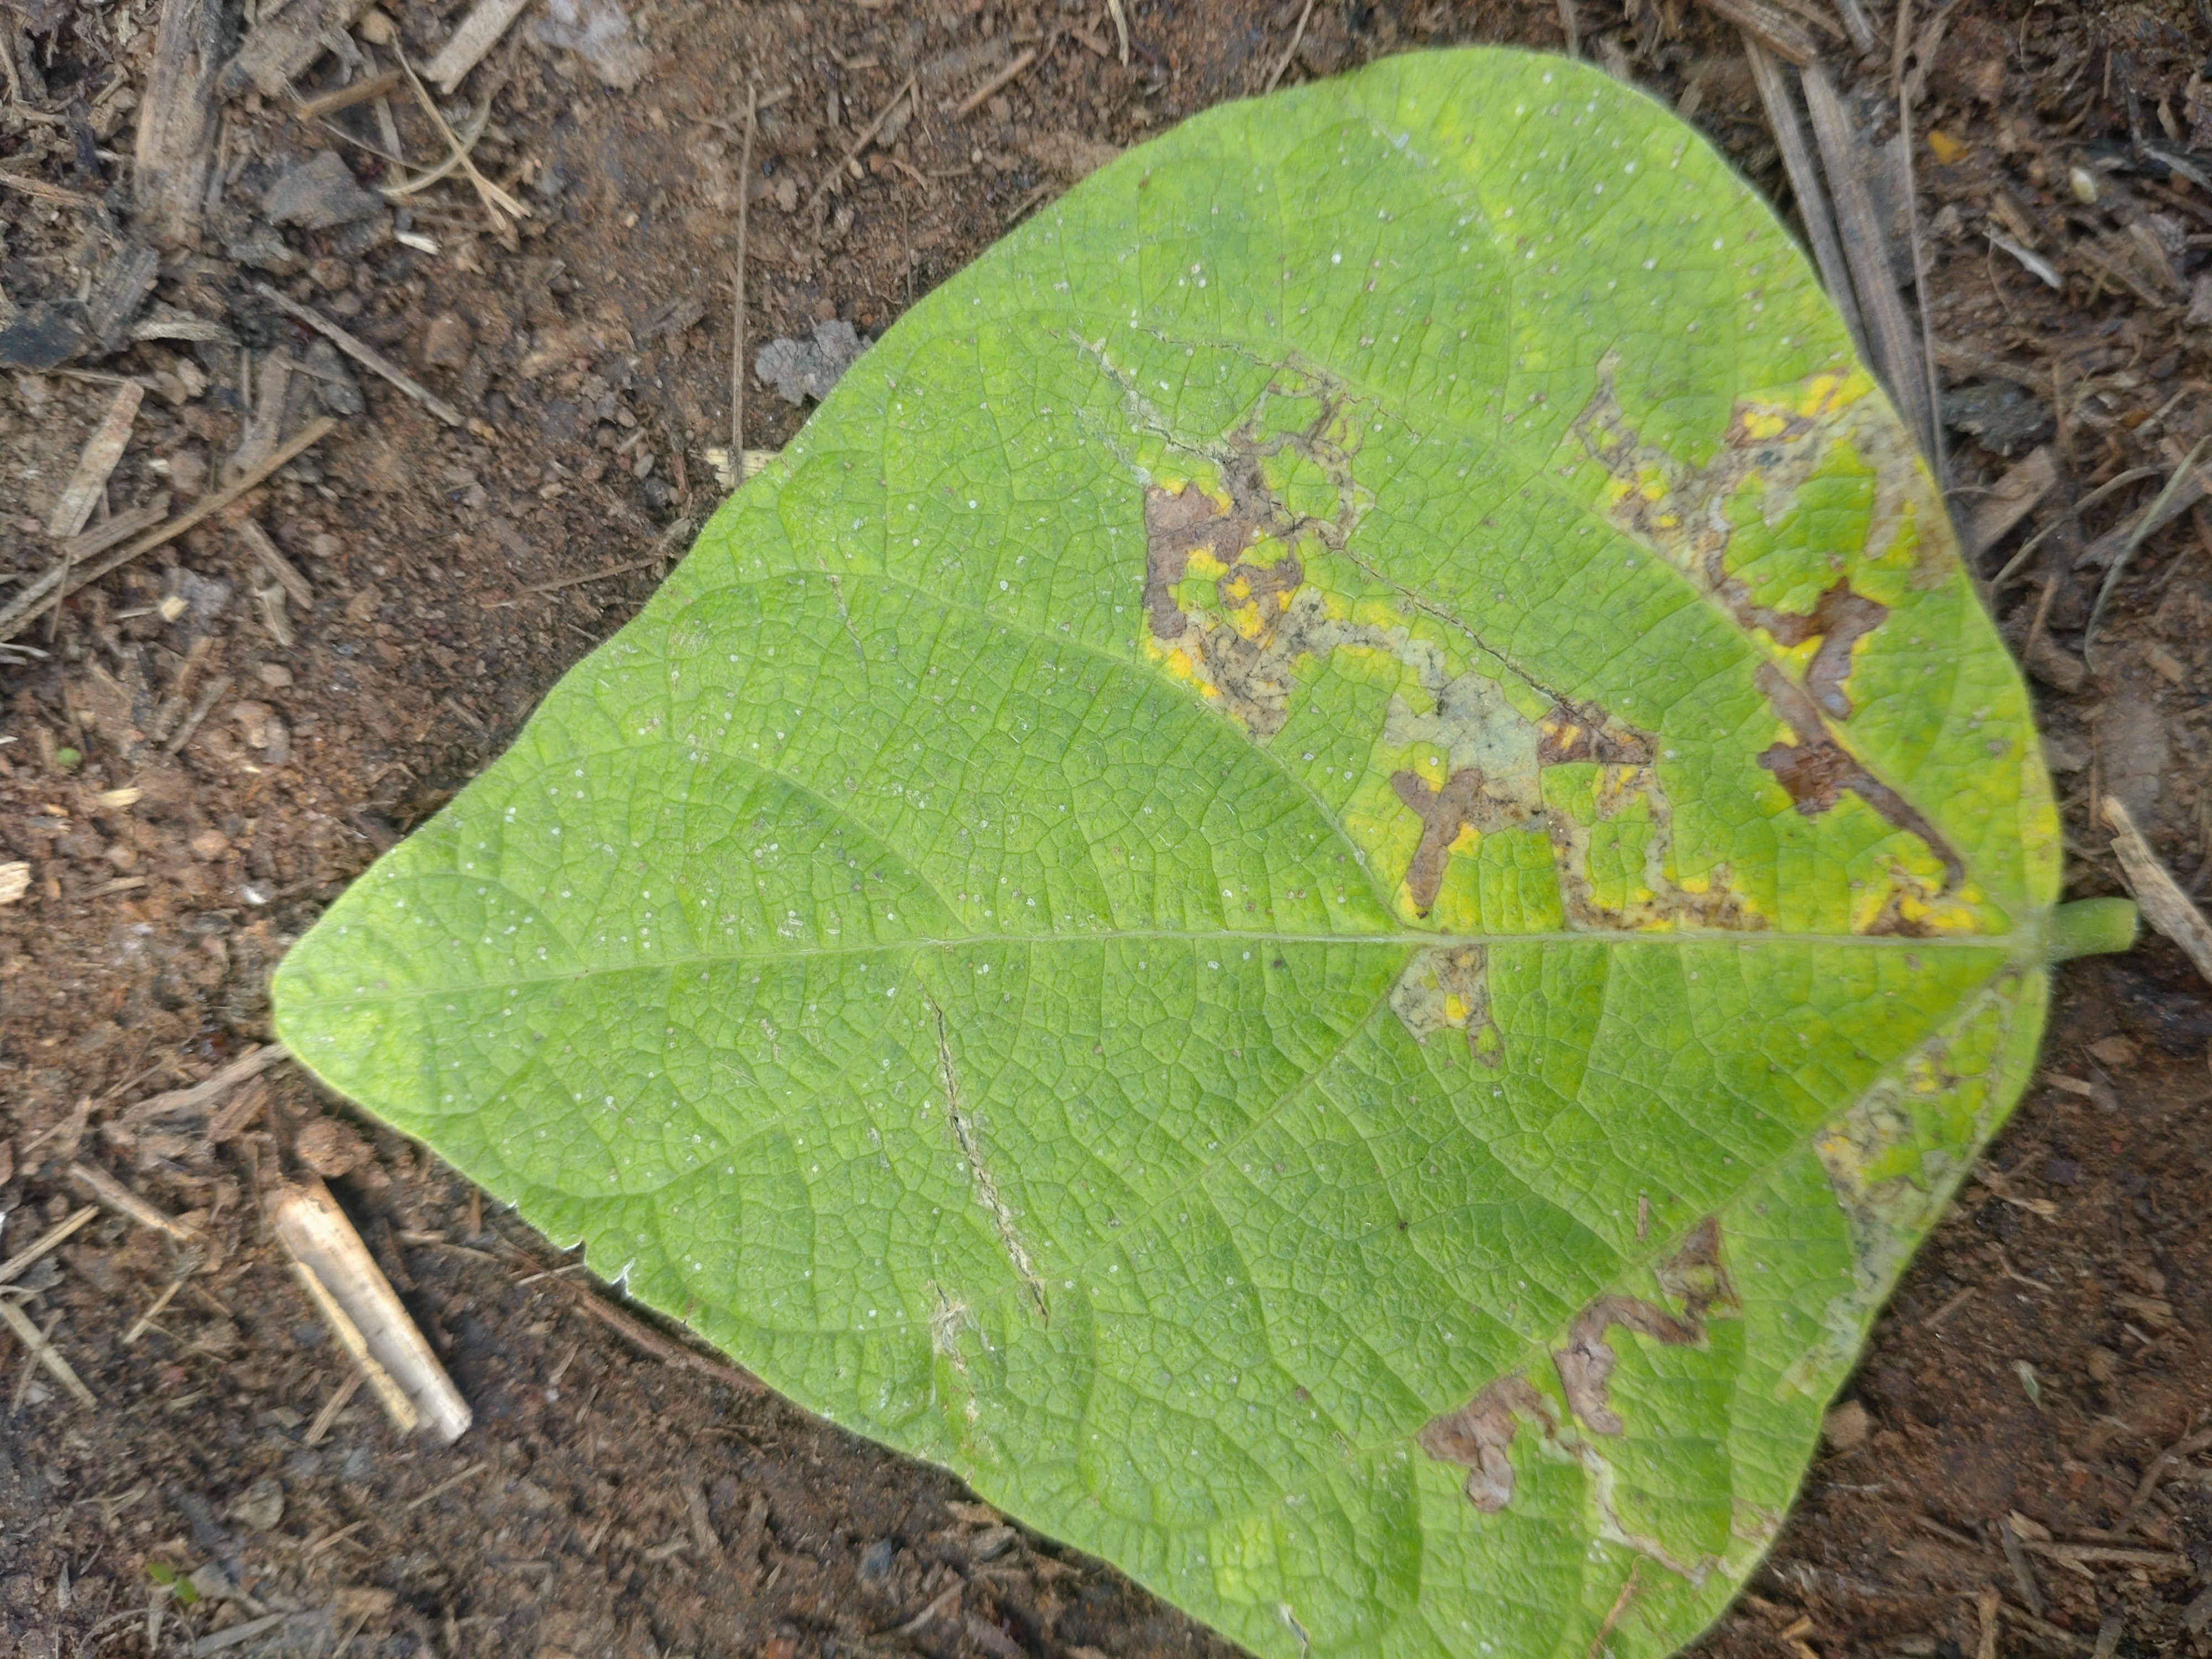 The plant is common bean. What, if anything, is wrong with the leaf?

anthracnose
